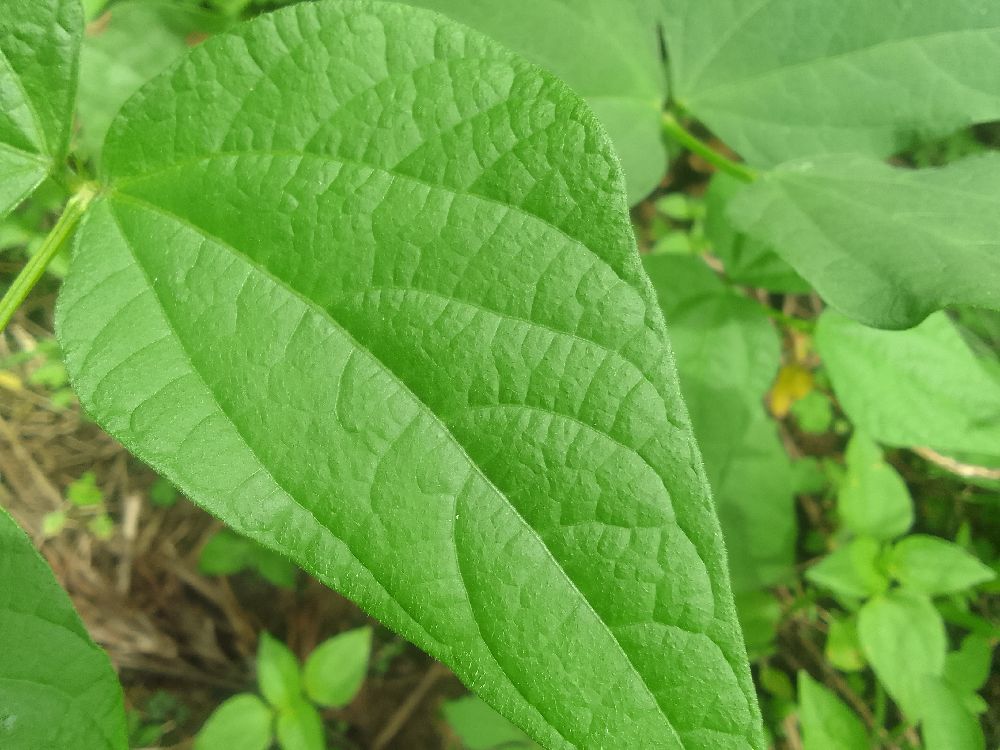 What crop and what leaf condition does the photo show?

common bean, healthy
